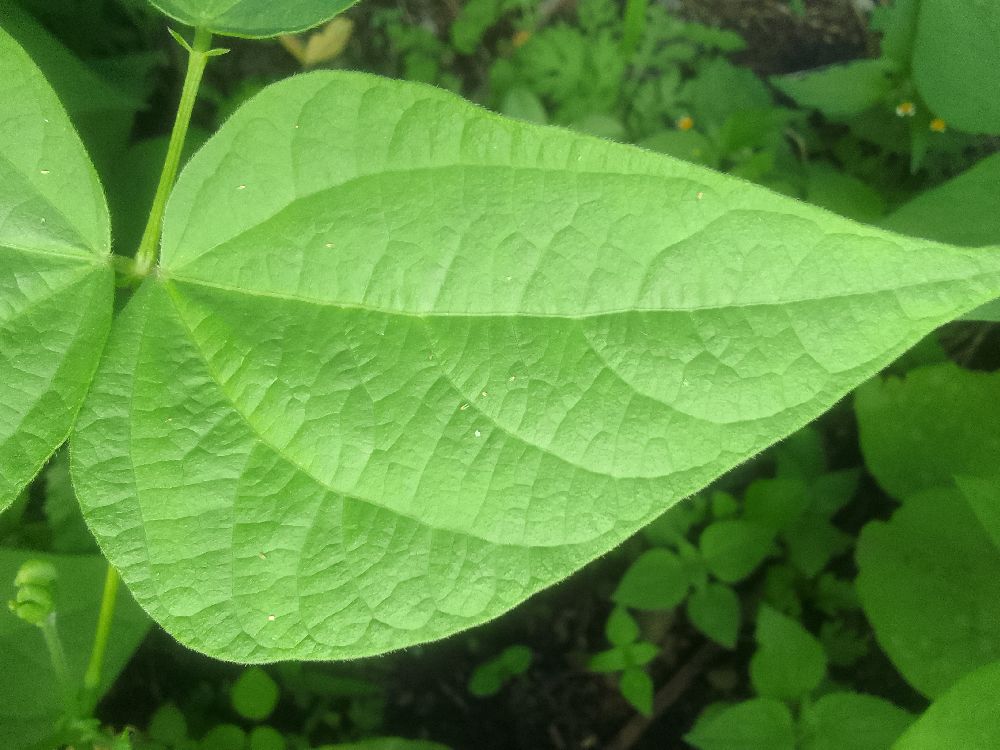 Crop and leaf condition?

common bean, healthy
